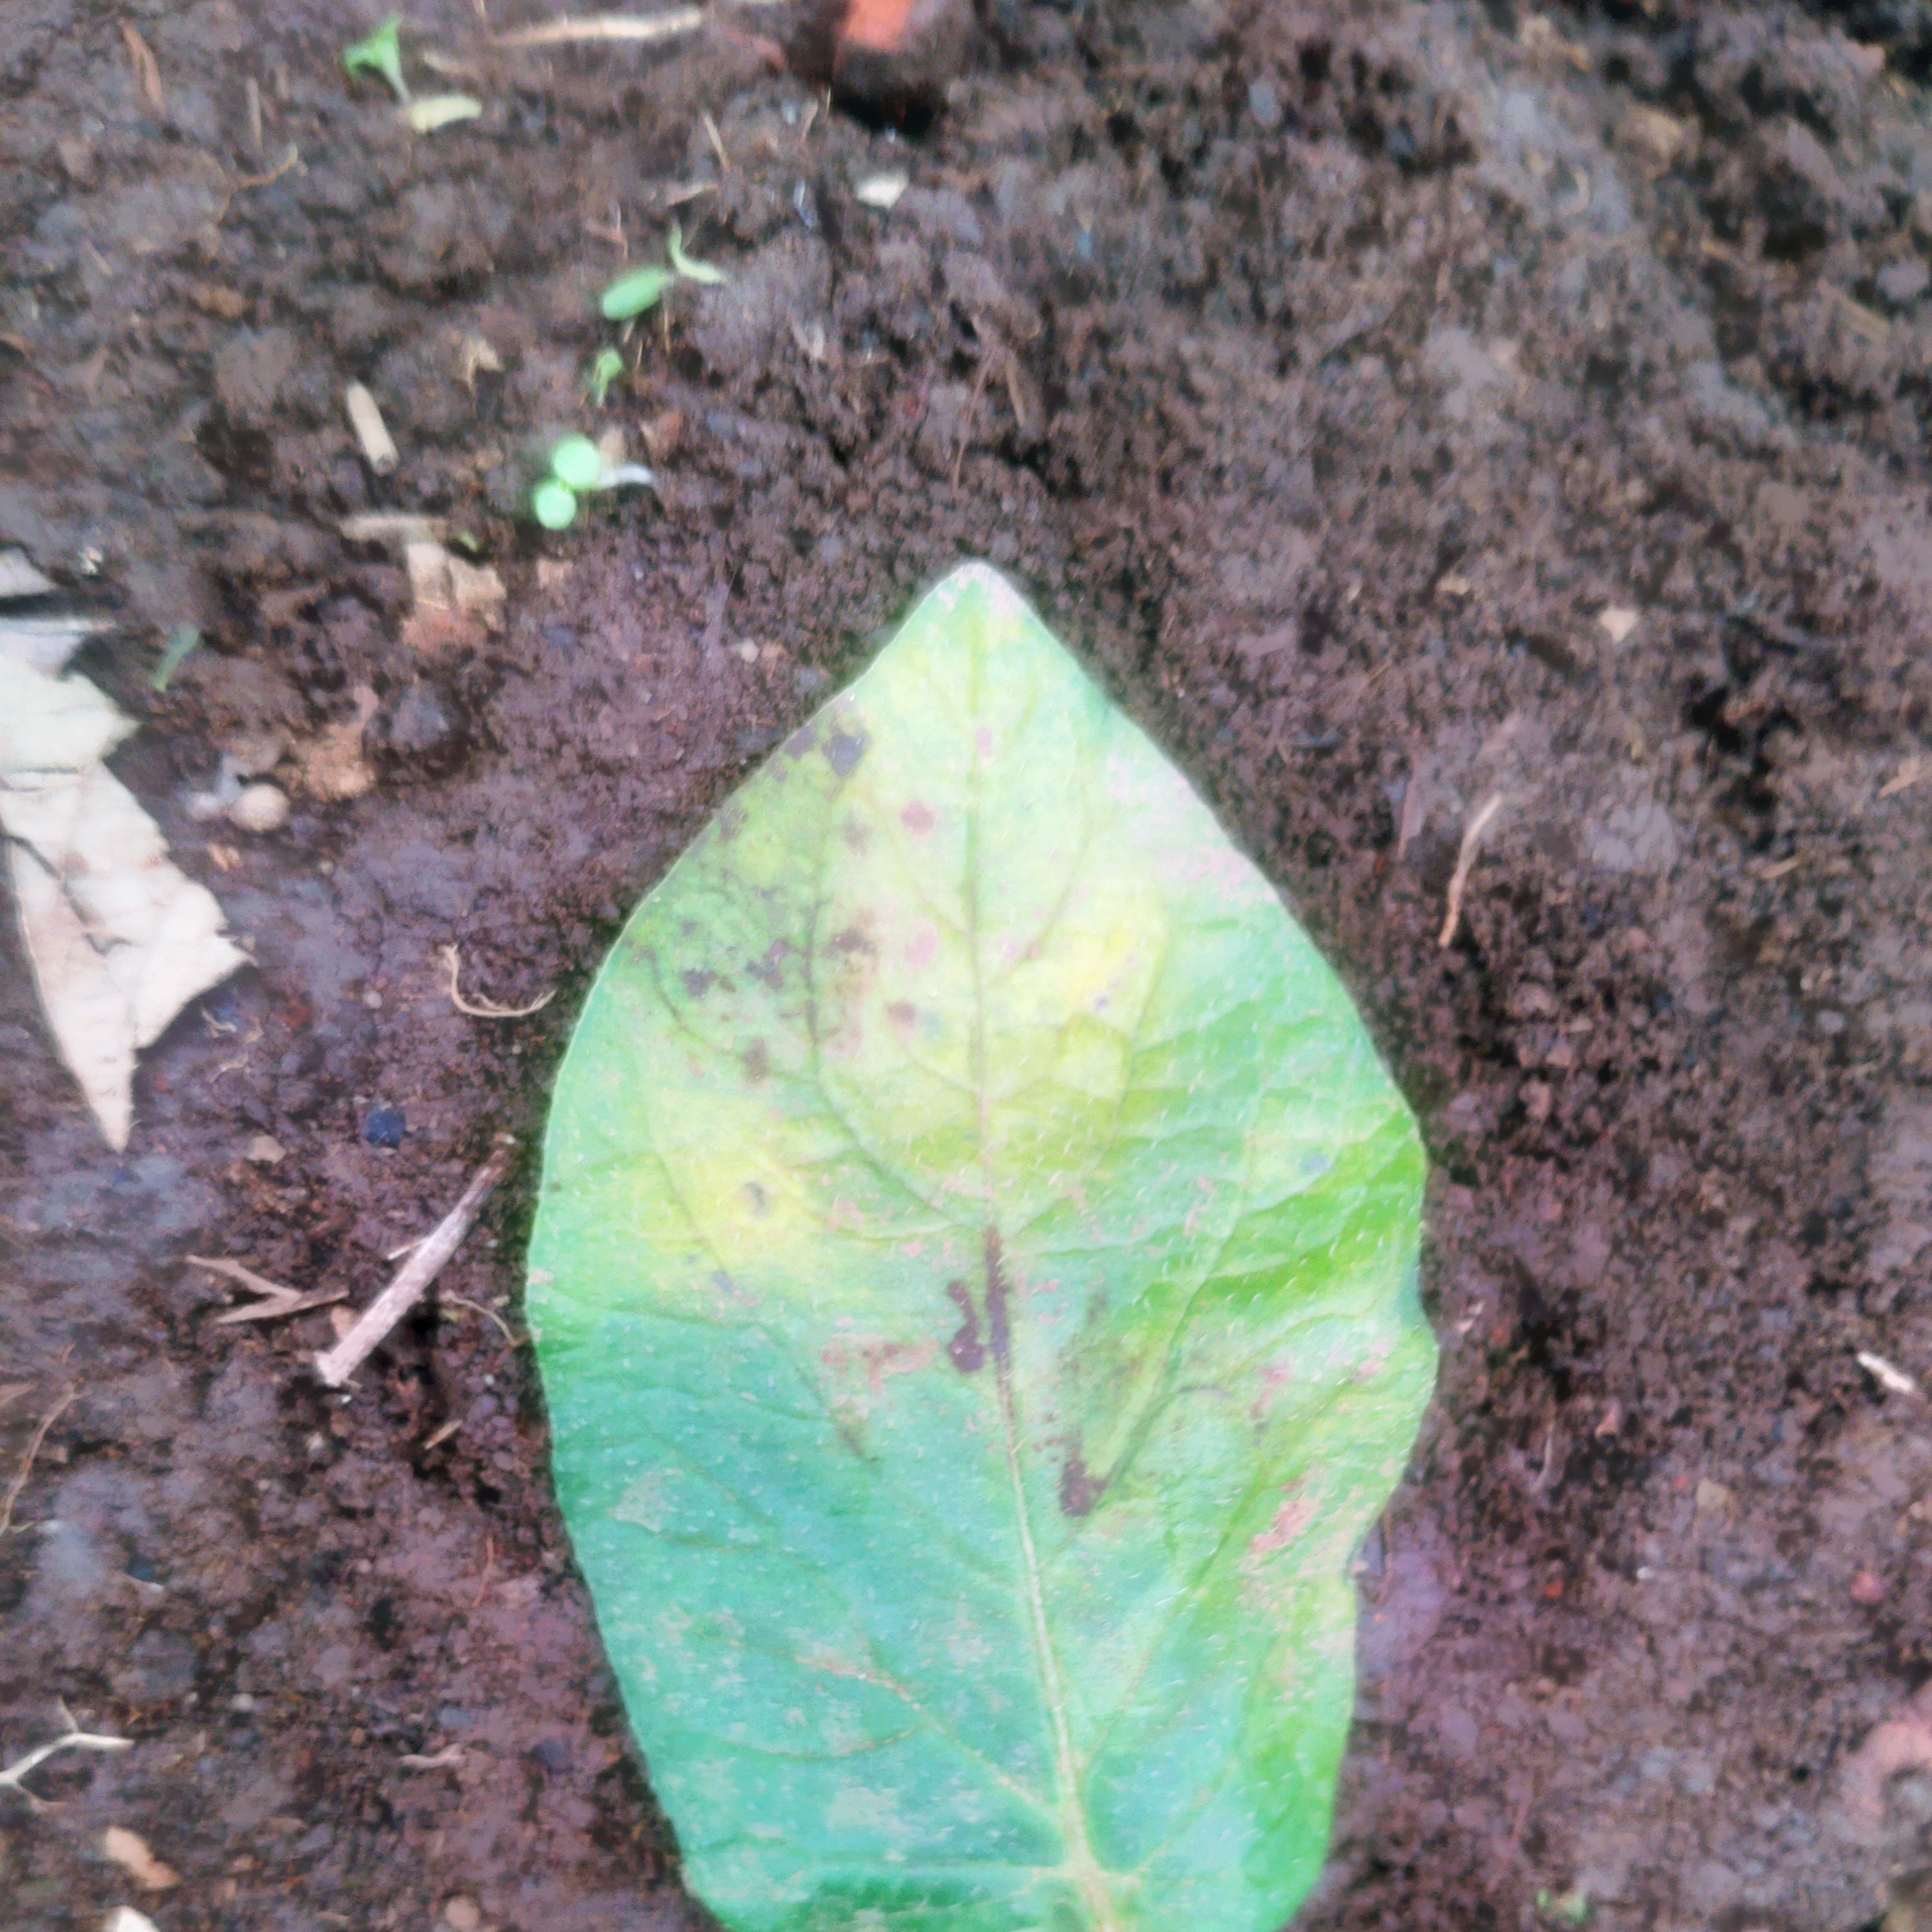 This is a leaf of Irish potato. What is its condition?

late blight
